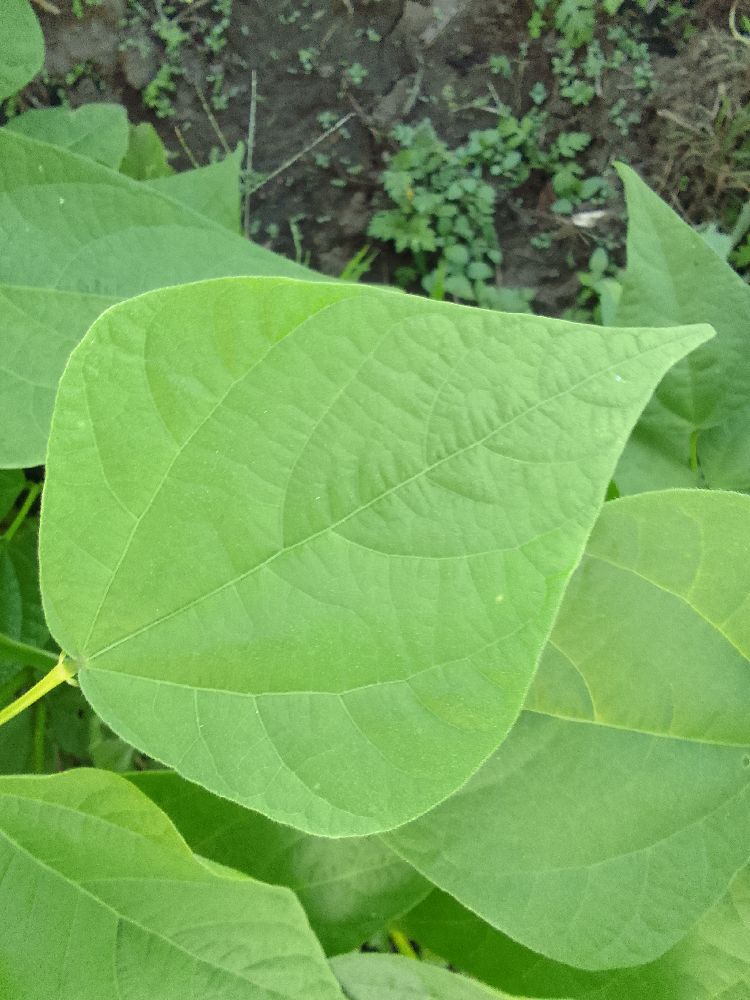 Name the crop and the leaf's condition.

common bean, healthy
